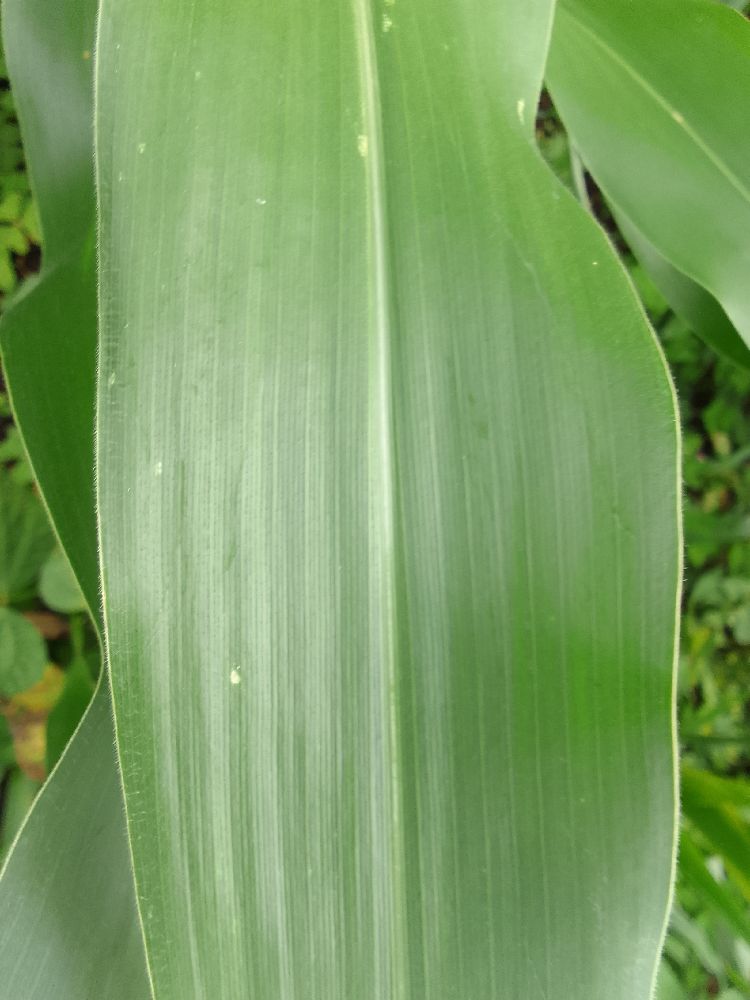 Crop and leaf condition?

maize, healthy
